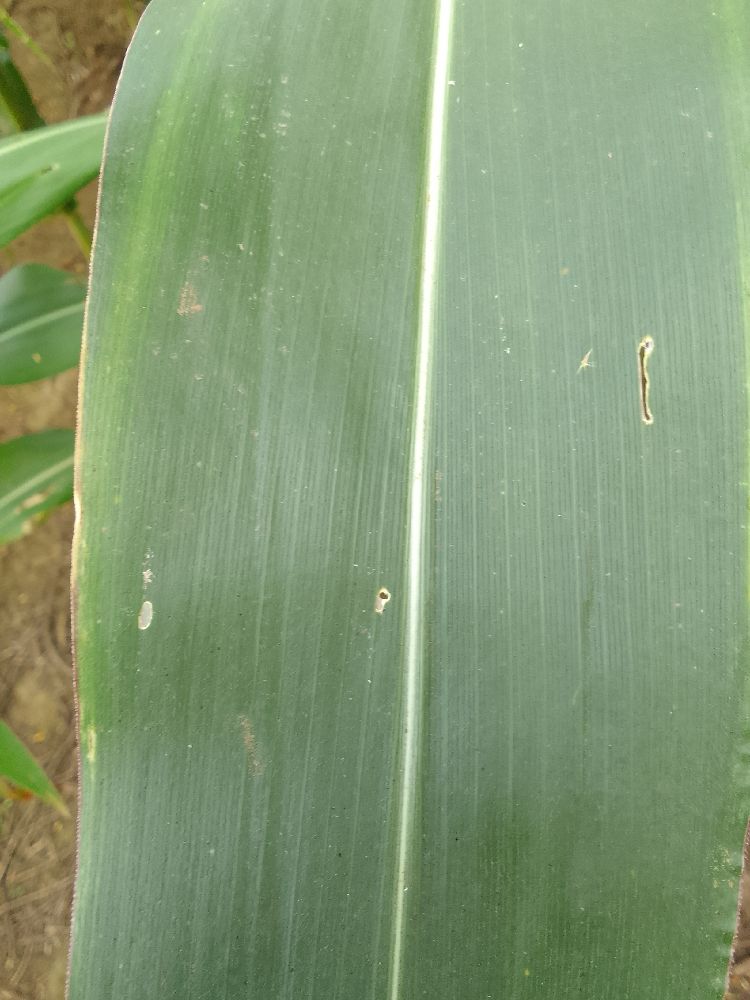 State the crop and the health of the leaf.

maize, healthy
